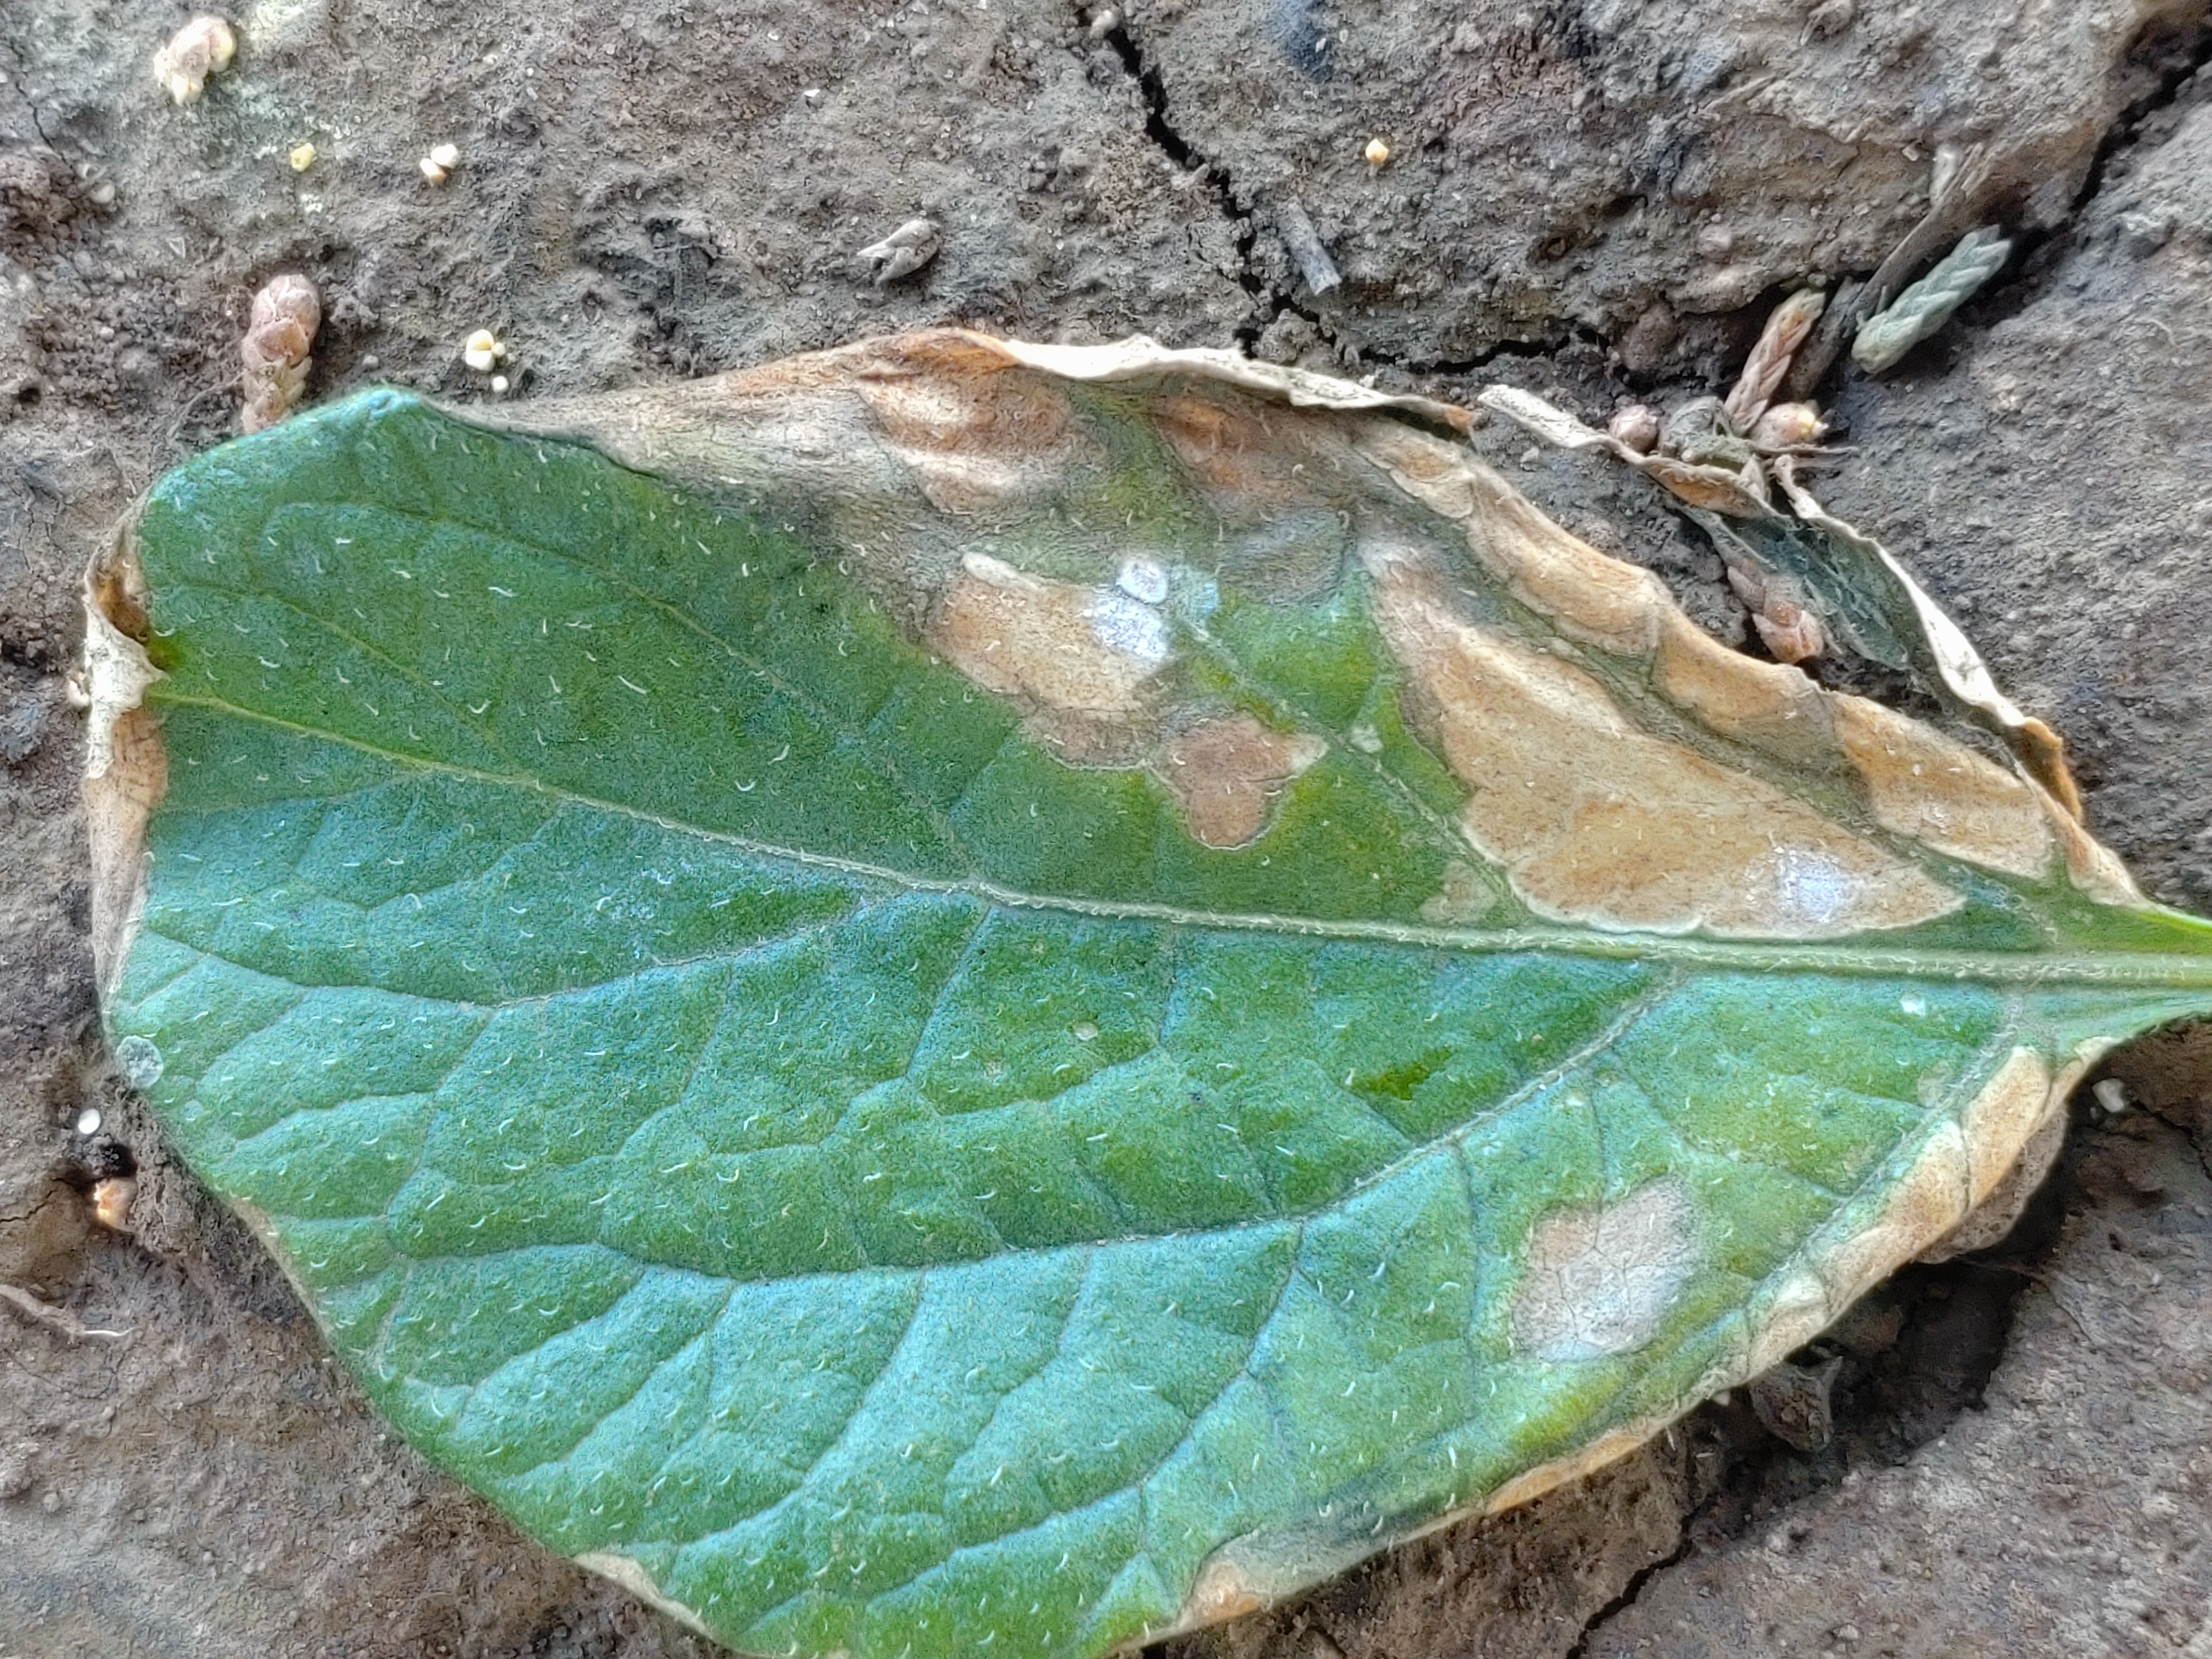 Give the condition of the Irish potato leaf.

early blight
